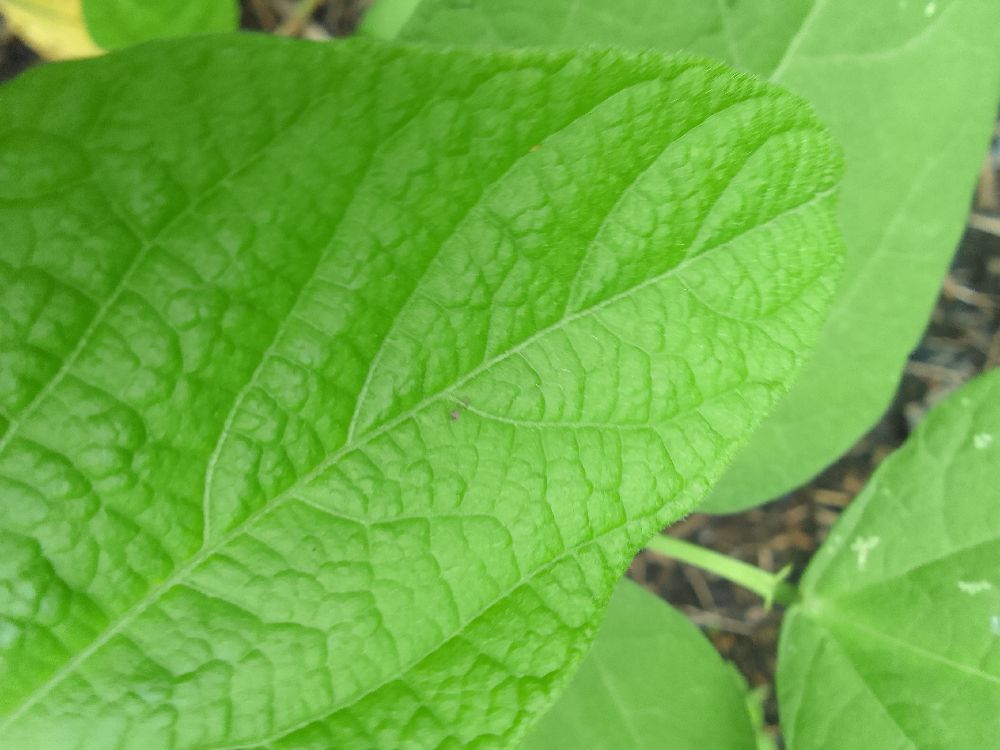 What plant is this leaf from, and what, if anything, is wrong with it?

common bean, healthy
